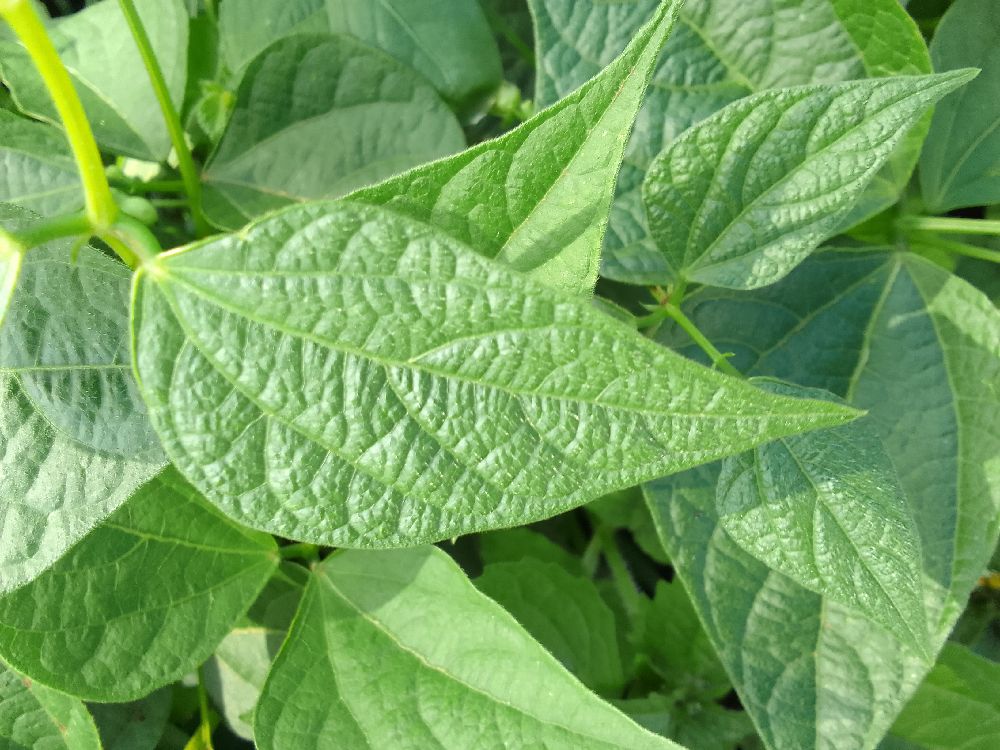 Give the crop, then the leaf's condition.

common bean, healthy
